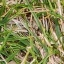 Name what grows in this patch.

grass
